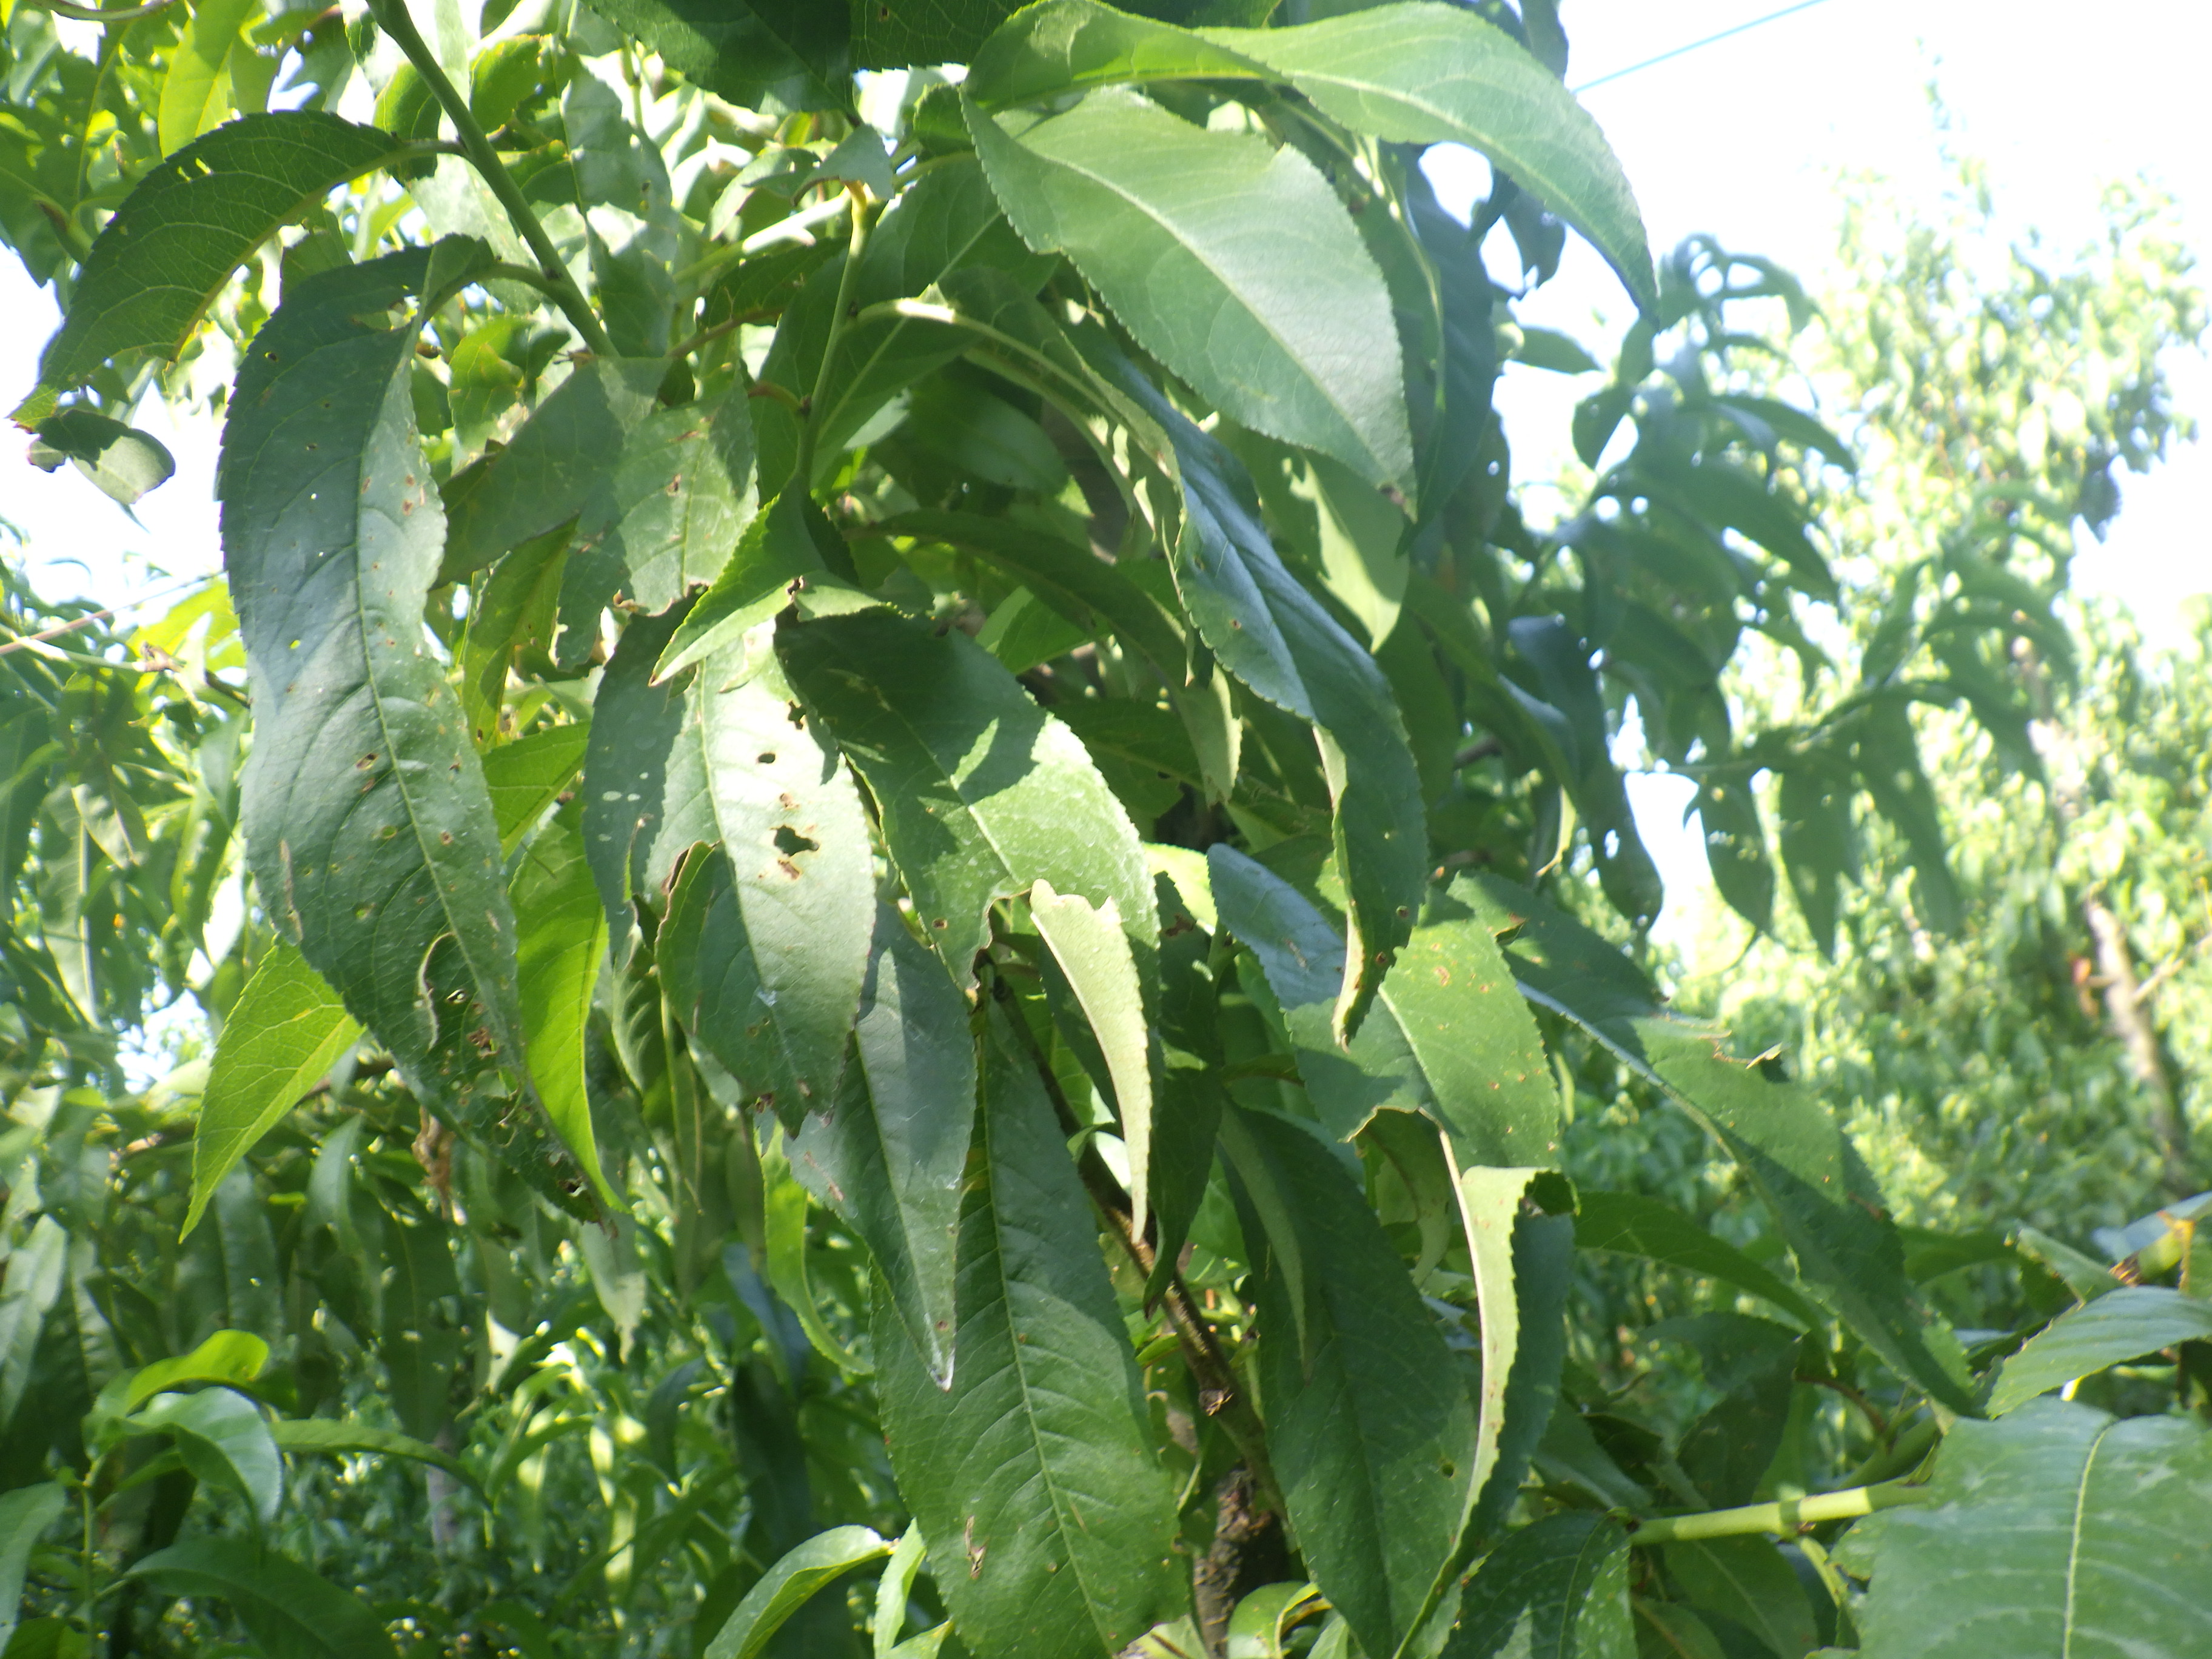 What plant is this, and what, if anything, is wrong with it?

peach, mechanical damage, shot hole disease
